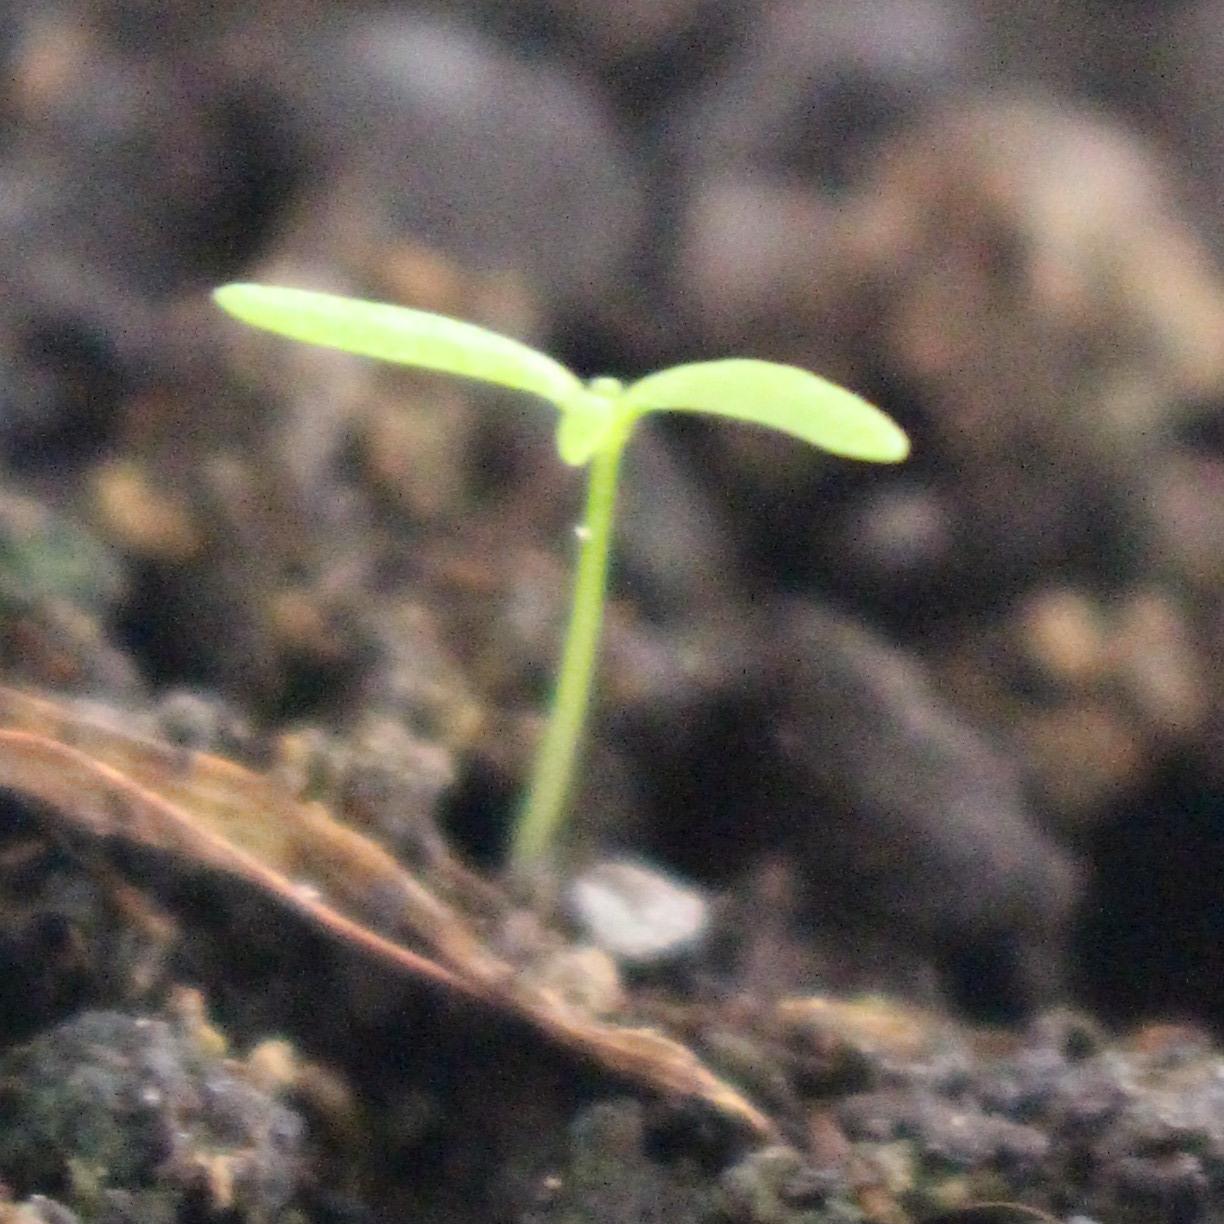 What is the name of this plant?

Papaver rhoeas
